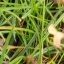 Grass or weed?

grass
